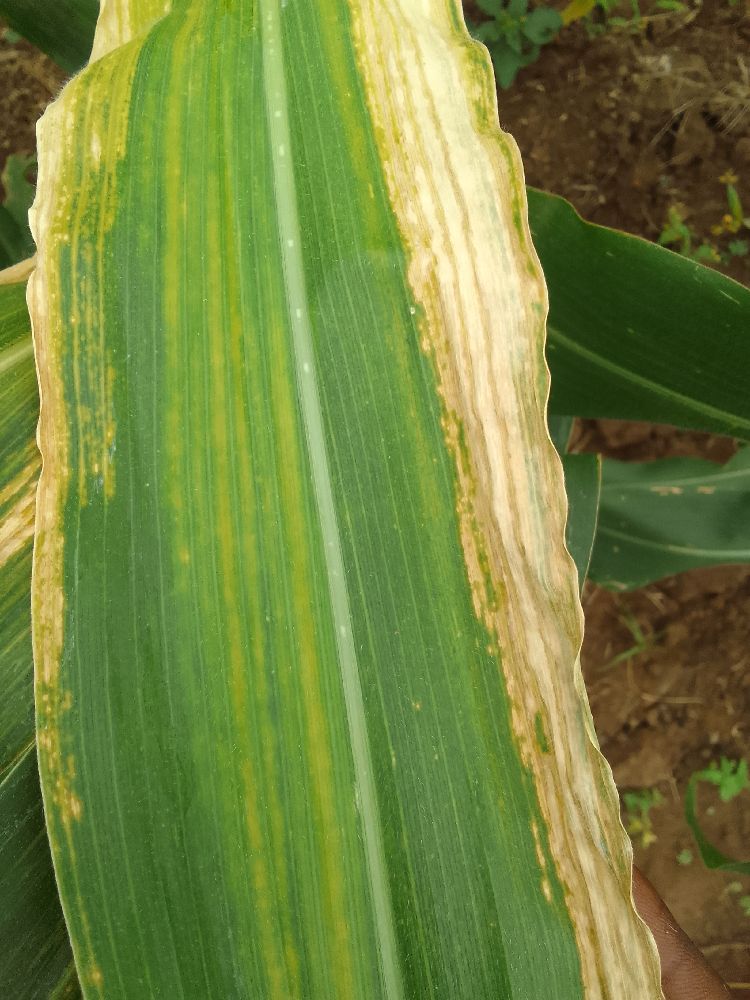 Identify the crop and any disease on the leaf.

maize, maize lethal necrosis
